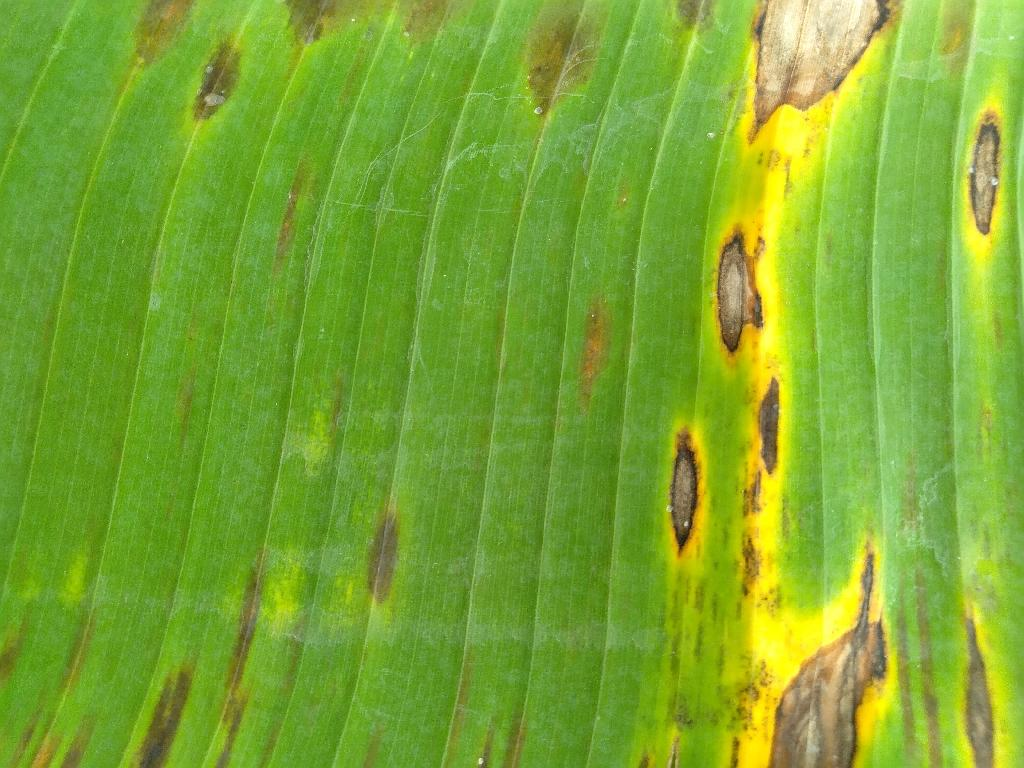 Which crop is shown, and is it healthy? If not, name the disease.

banana, black sigatoka
